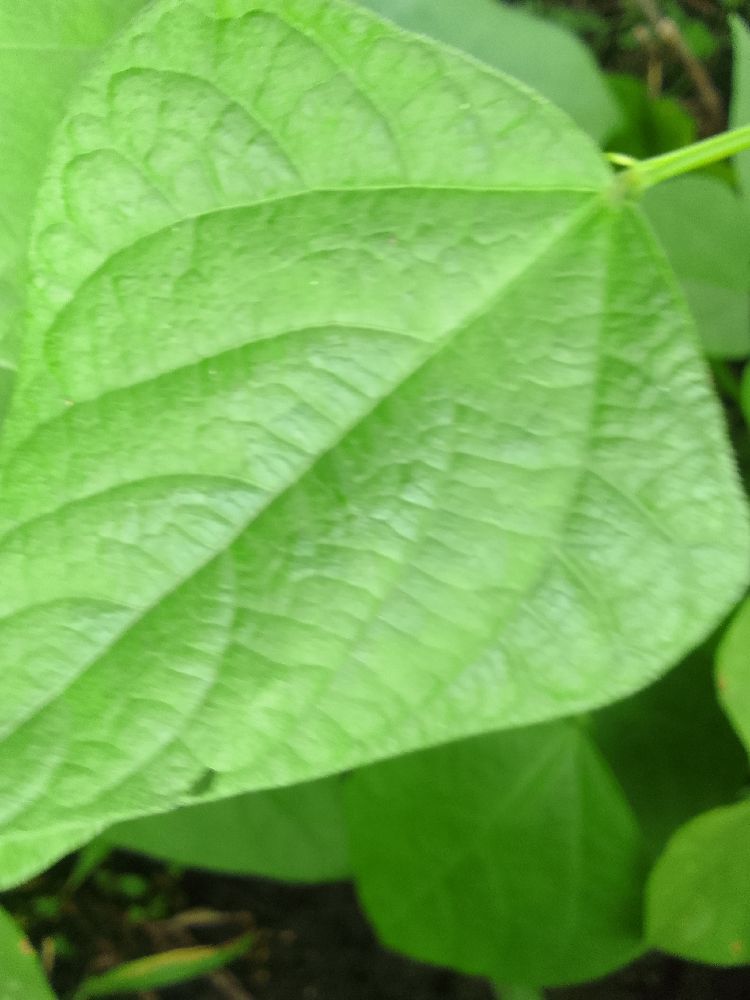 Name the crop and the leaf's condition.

common bean, healthy
